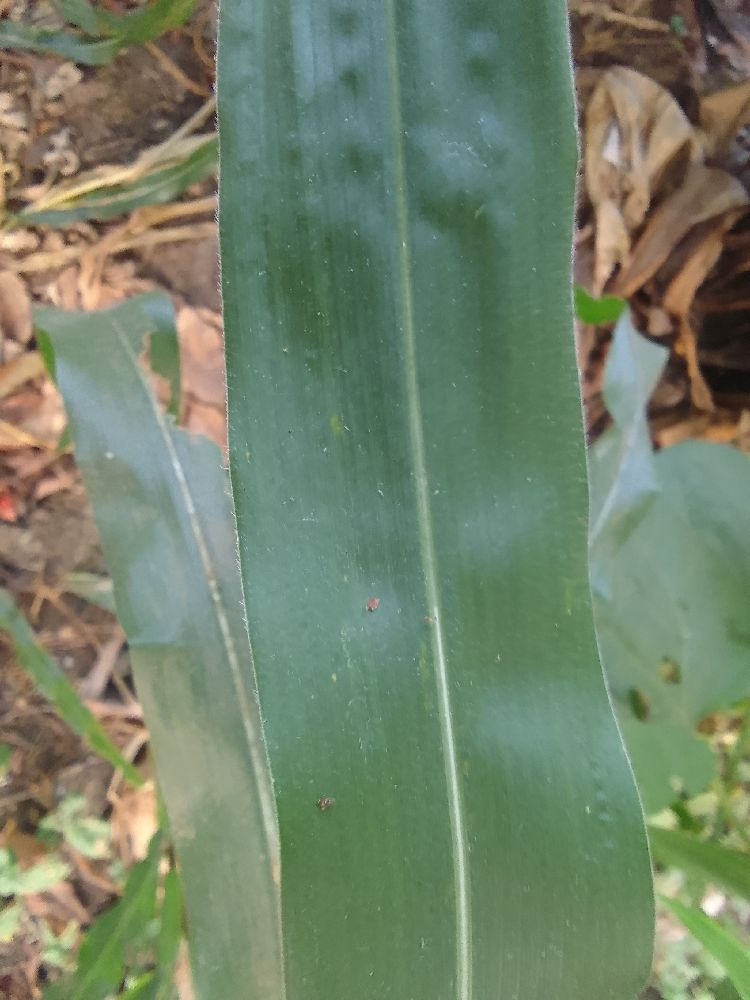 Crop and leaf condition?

maize, healthy
